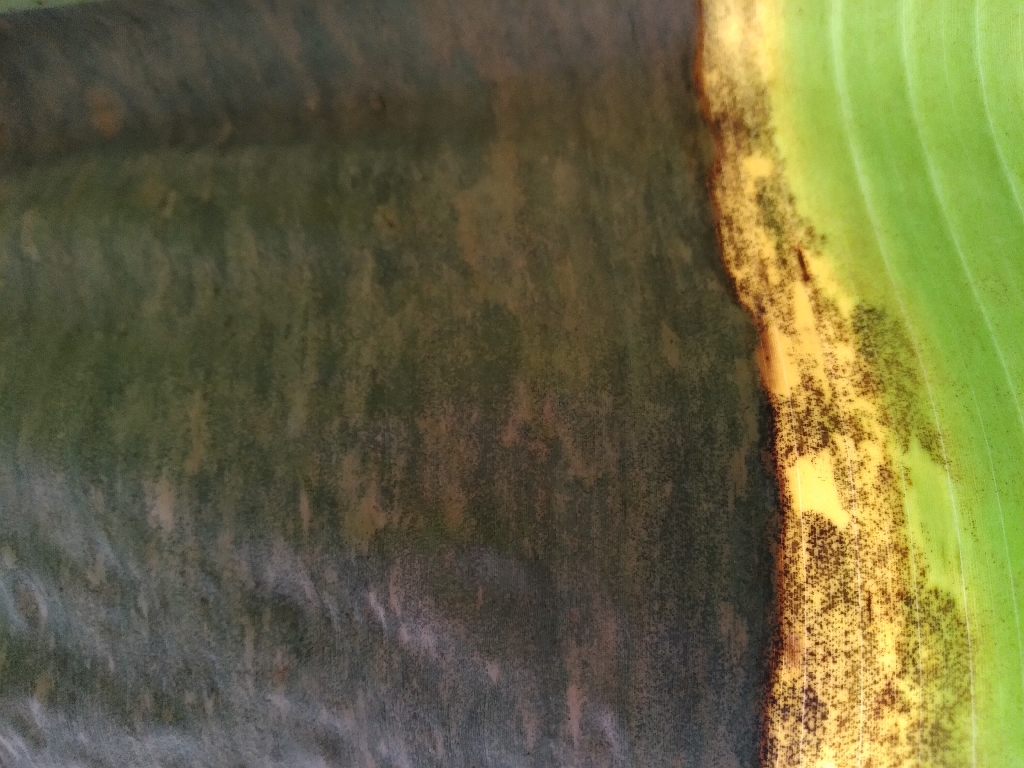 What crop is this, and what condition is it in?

banana, black sigatoka
